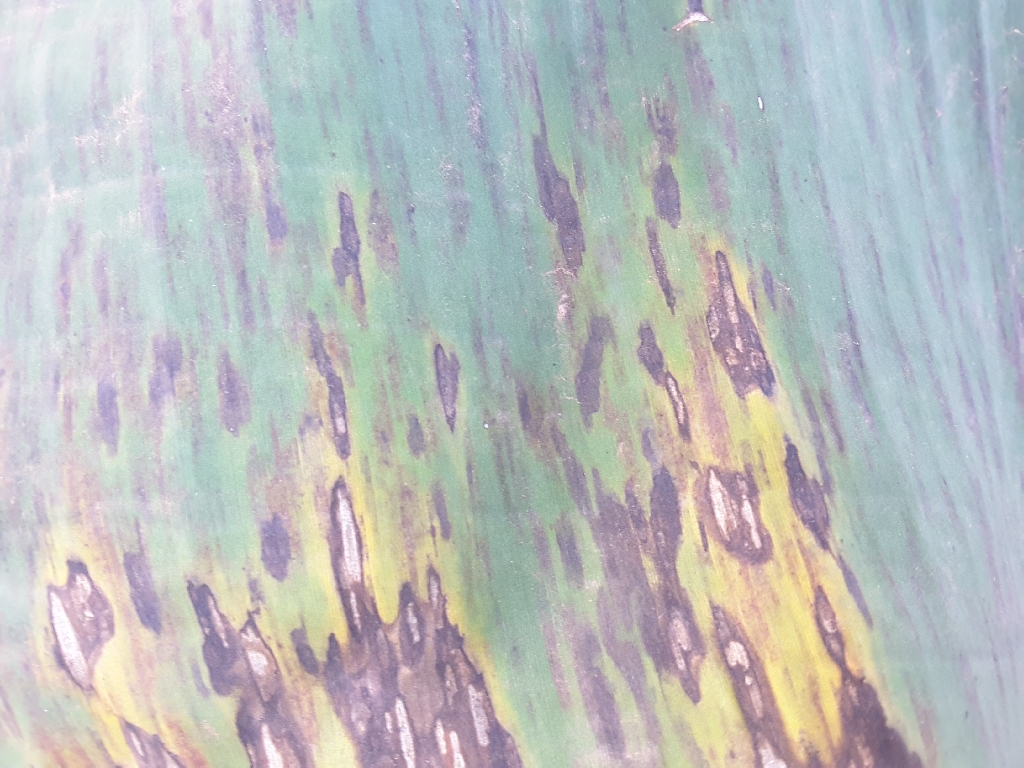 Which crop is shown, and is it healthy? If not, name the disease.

banana, black sigatoka
